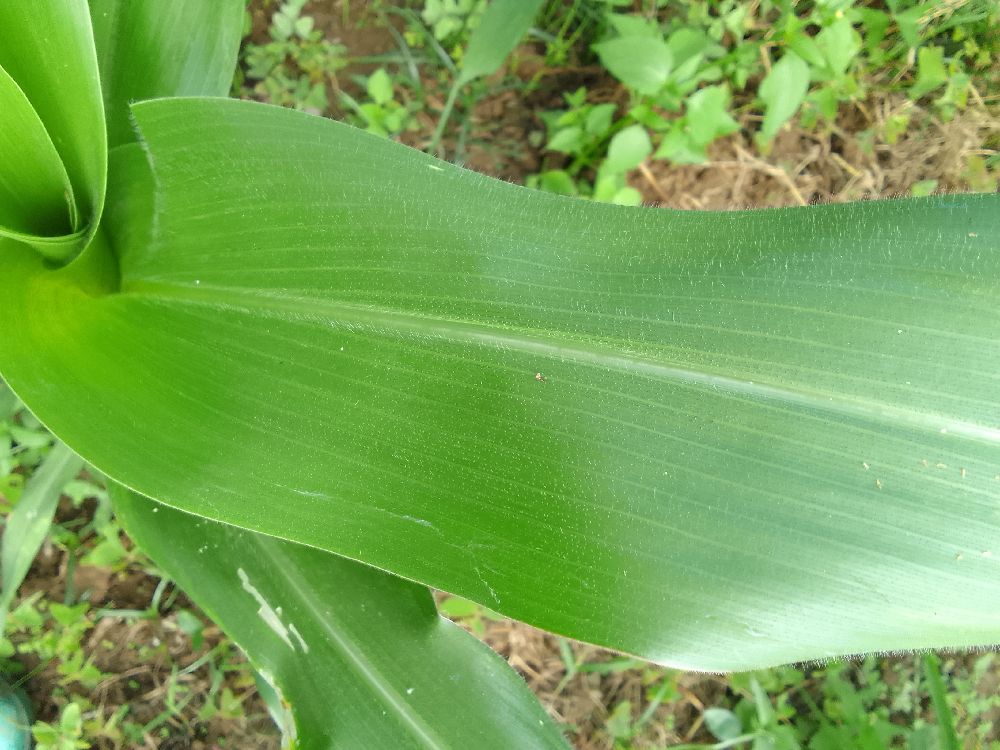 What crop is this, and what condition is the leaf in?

maize, healthy
